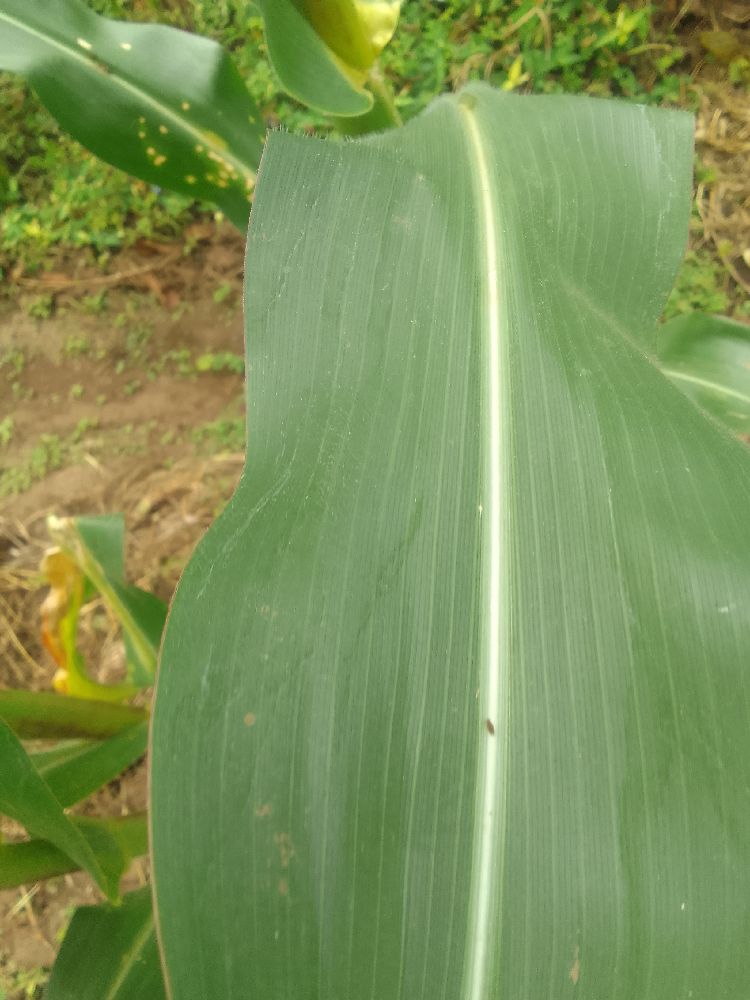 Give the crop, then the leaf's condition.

maize, healthy
